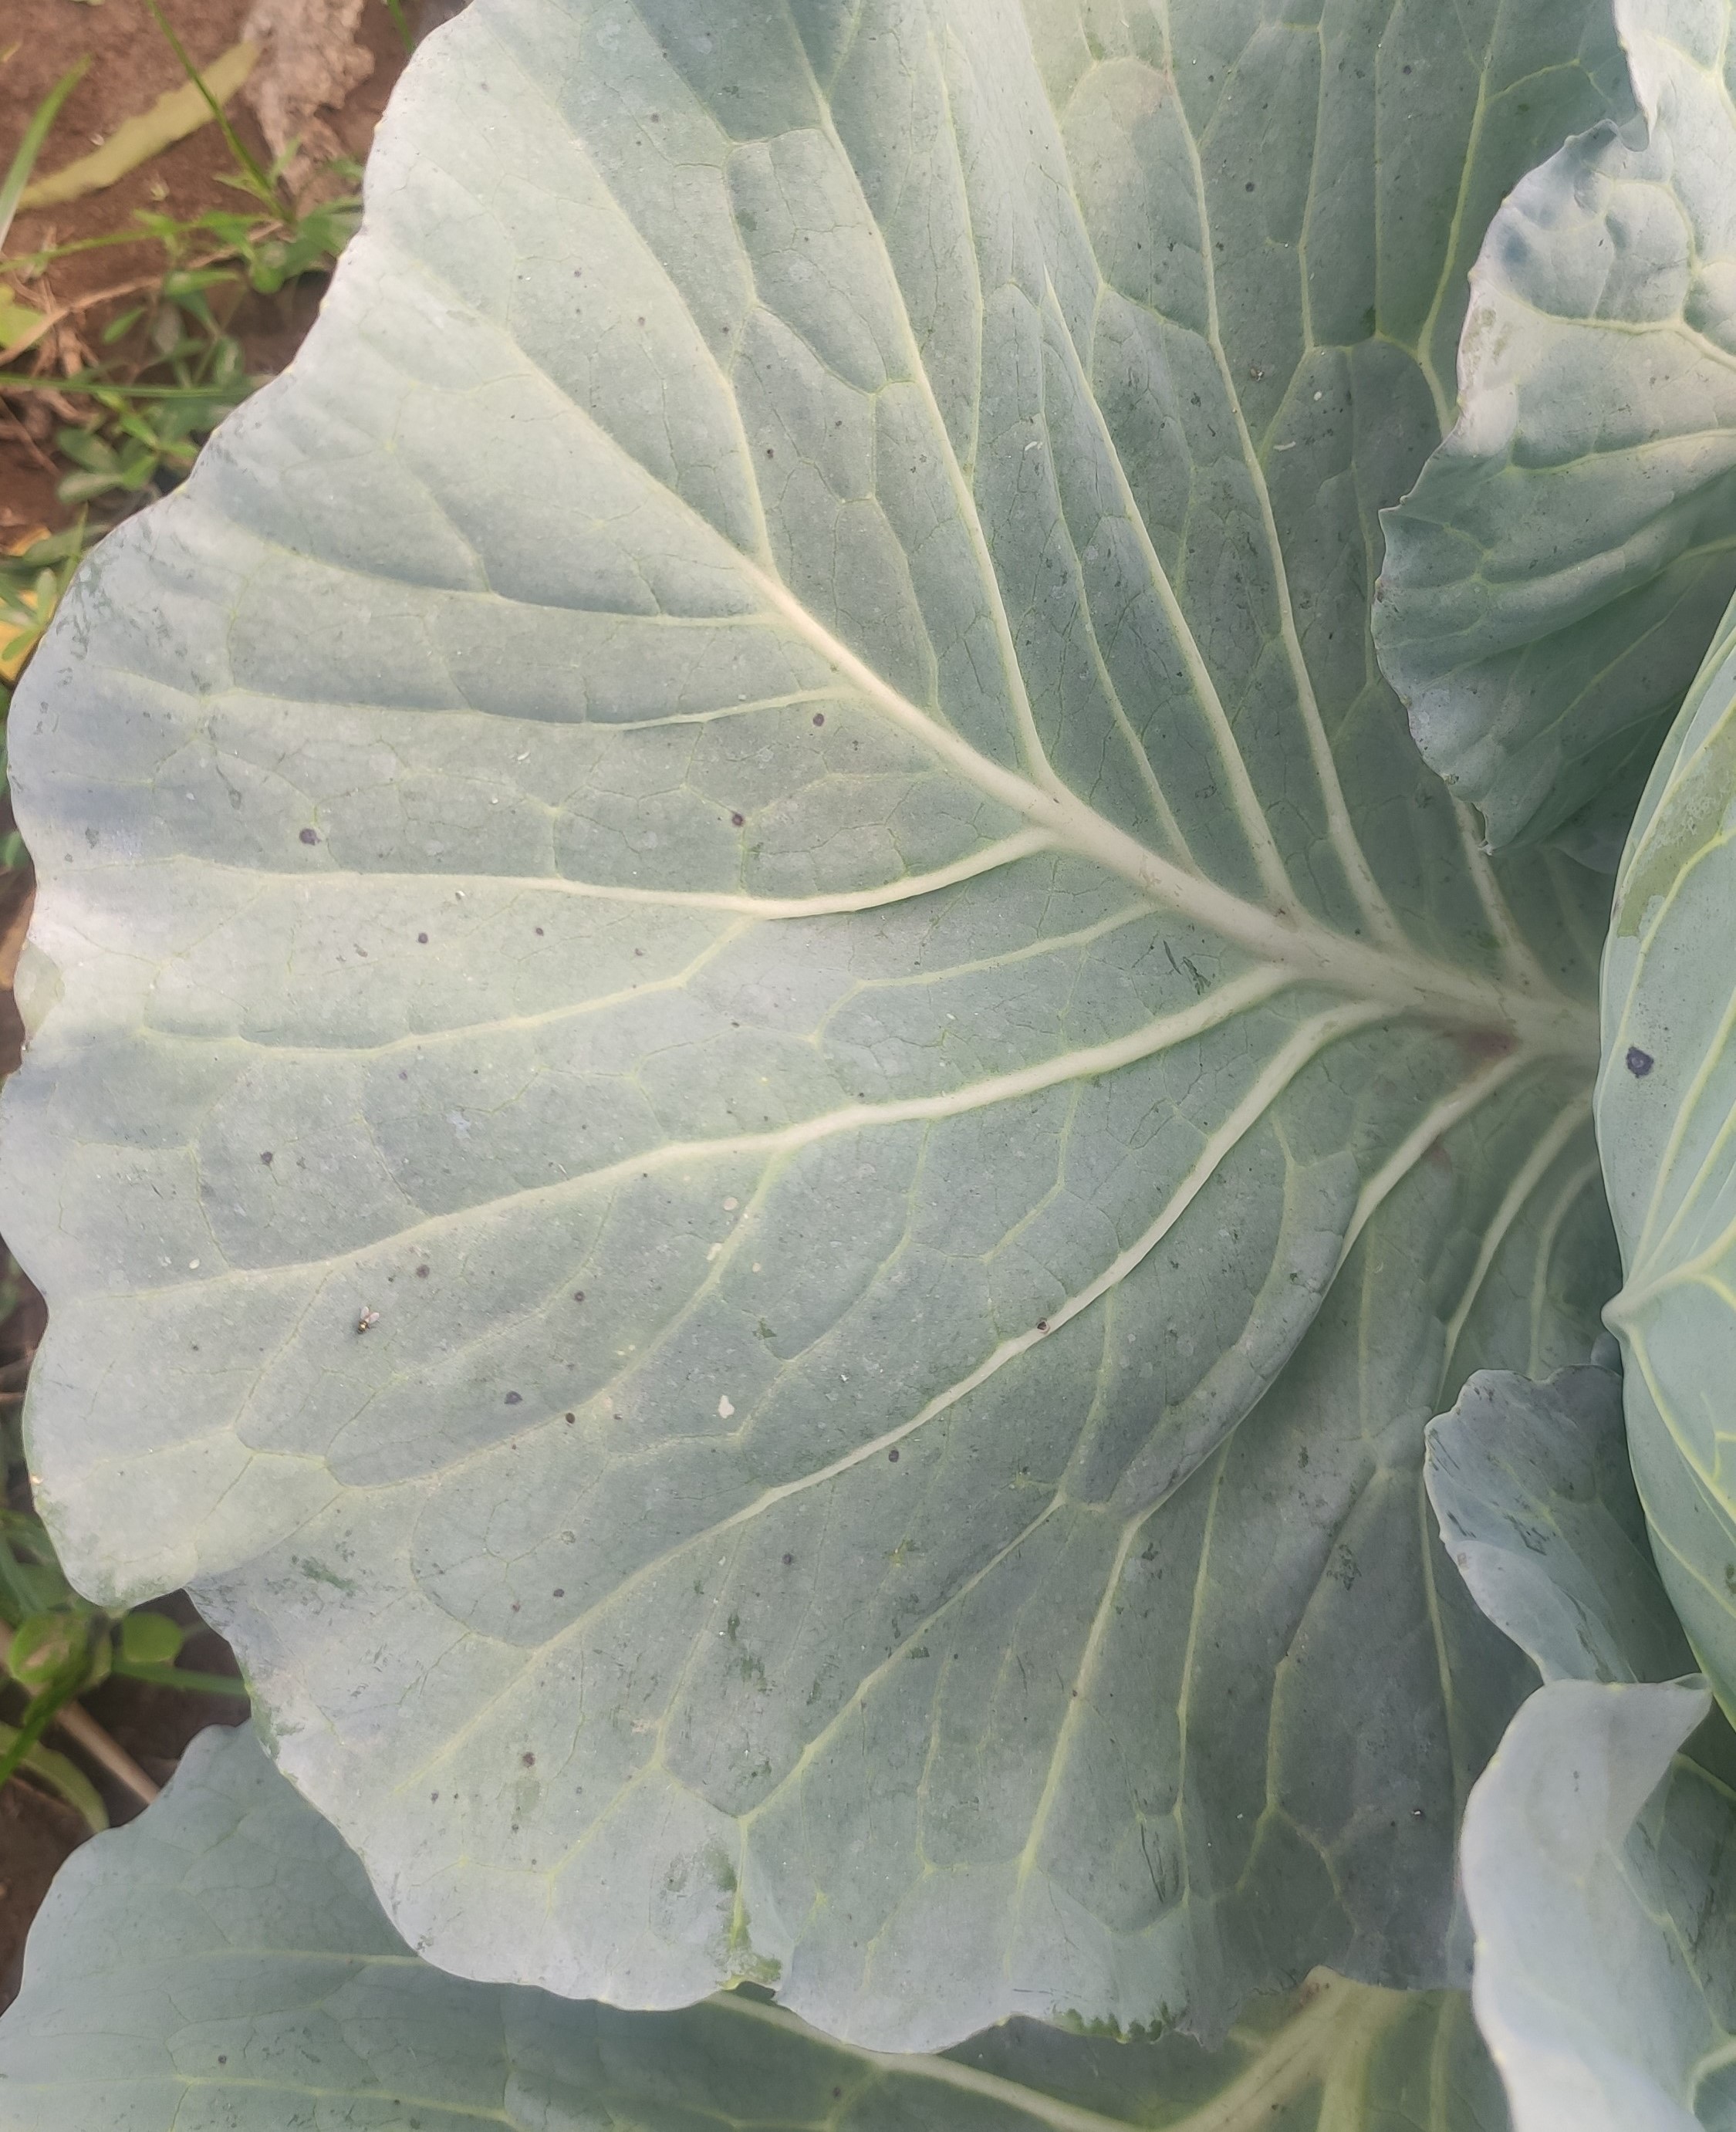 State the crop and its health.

cabbage, healthy
